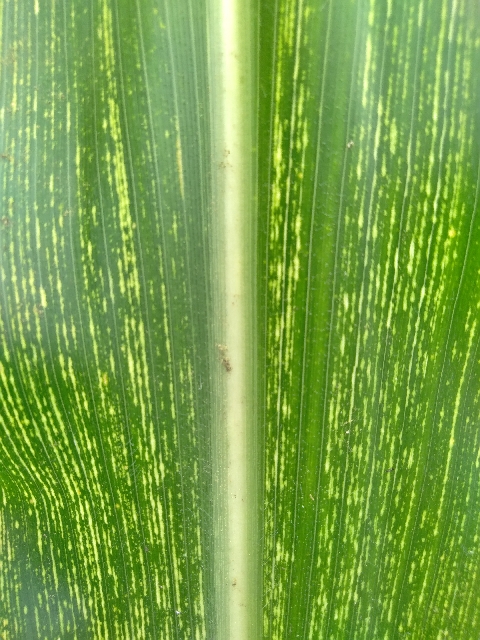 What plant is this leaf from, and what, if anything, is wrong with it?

maize, maize streak virus
